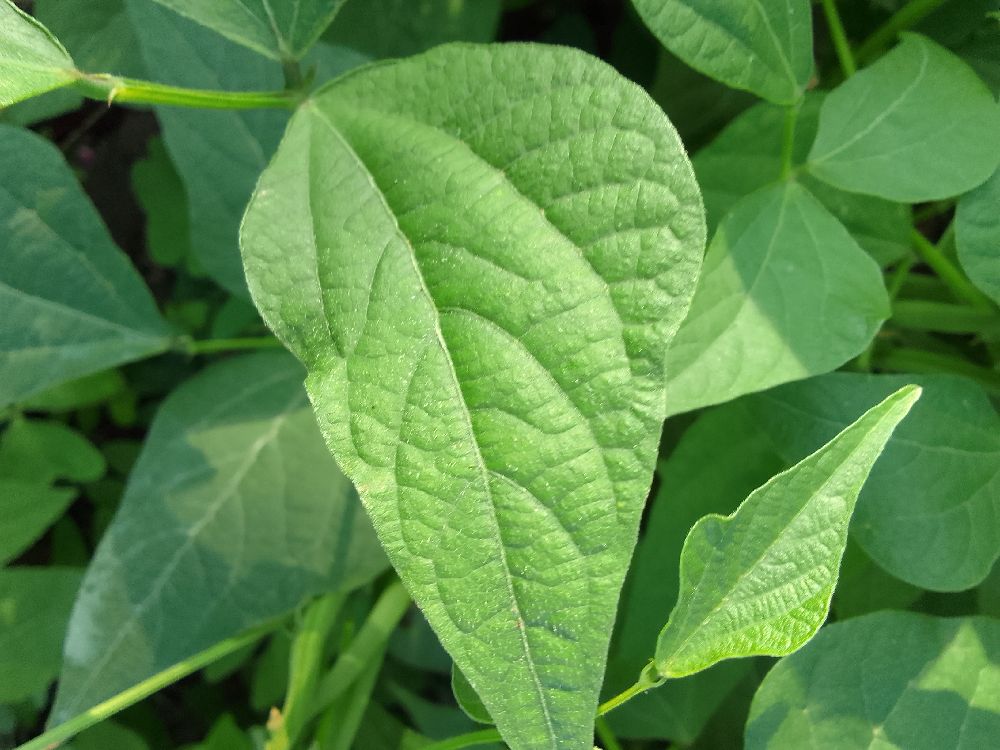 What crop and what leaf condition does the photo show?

common bean, healthy
